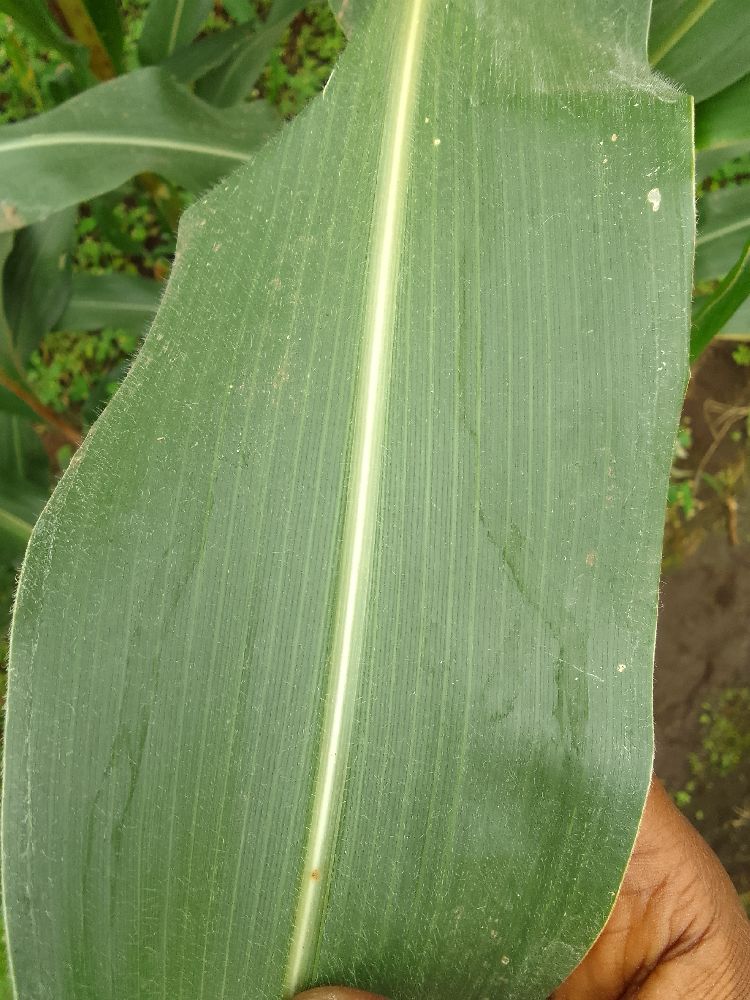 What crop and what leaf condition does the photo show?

maize, healthy
